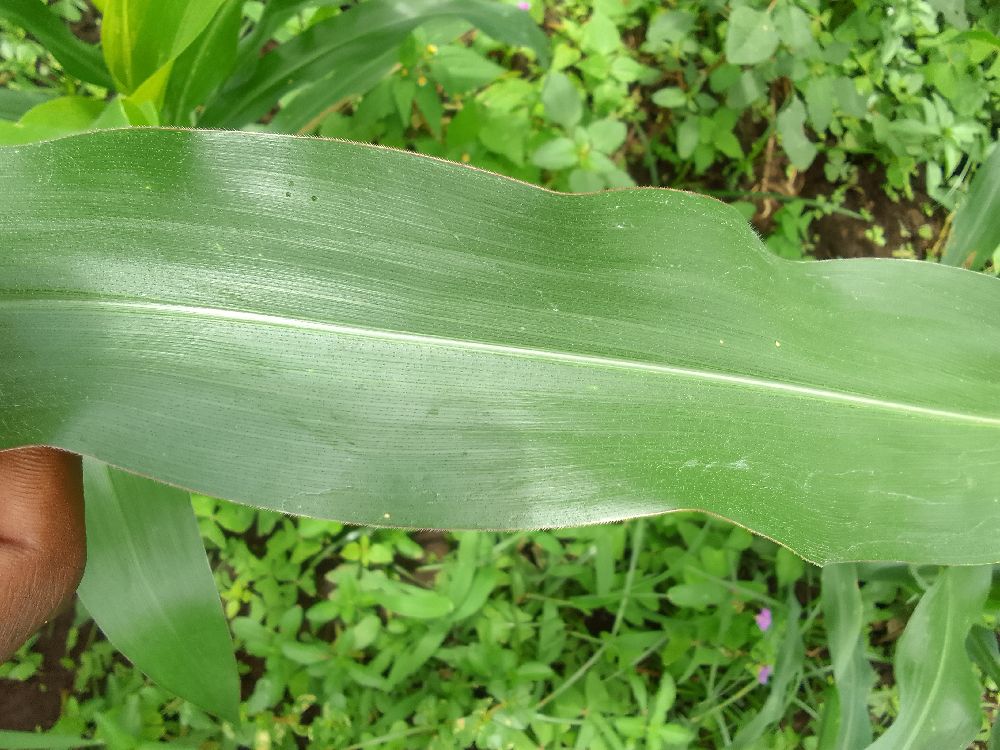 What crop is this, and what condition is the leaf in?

maize, healthy
